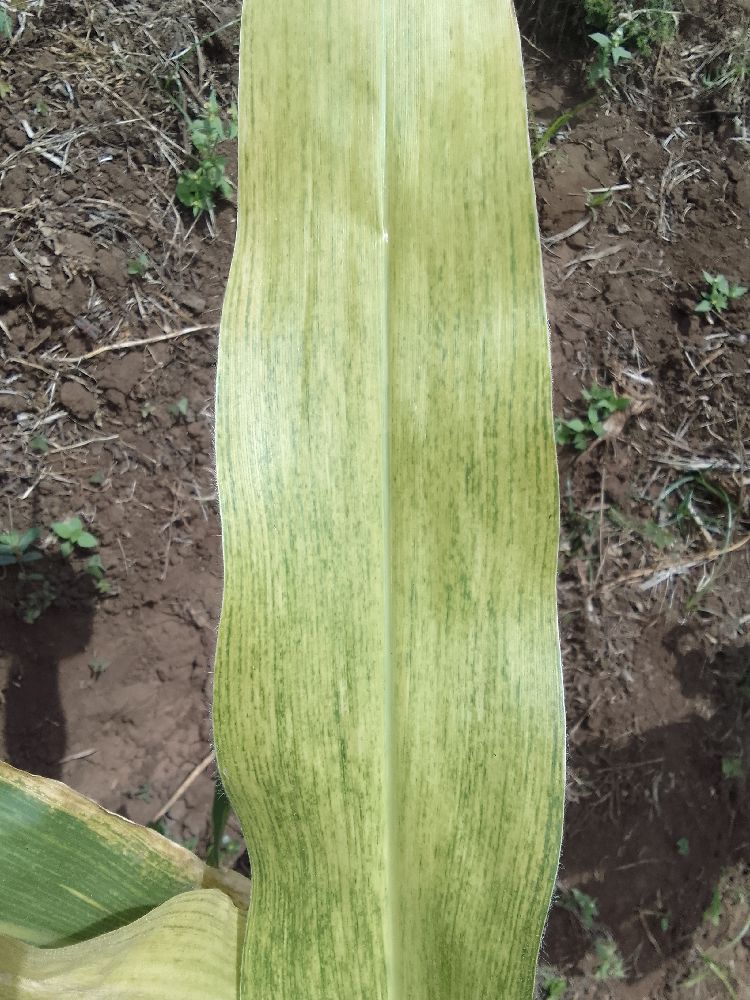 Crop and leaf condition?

maize, maize lethal necrosis
